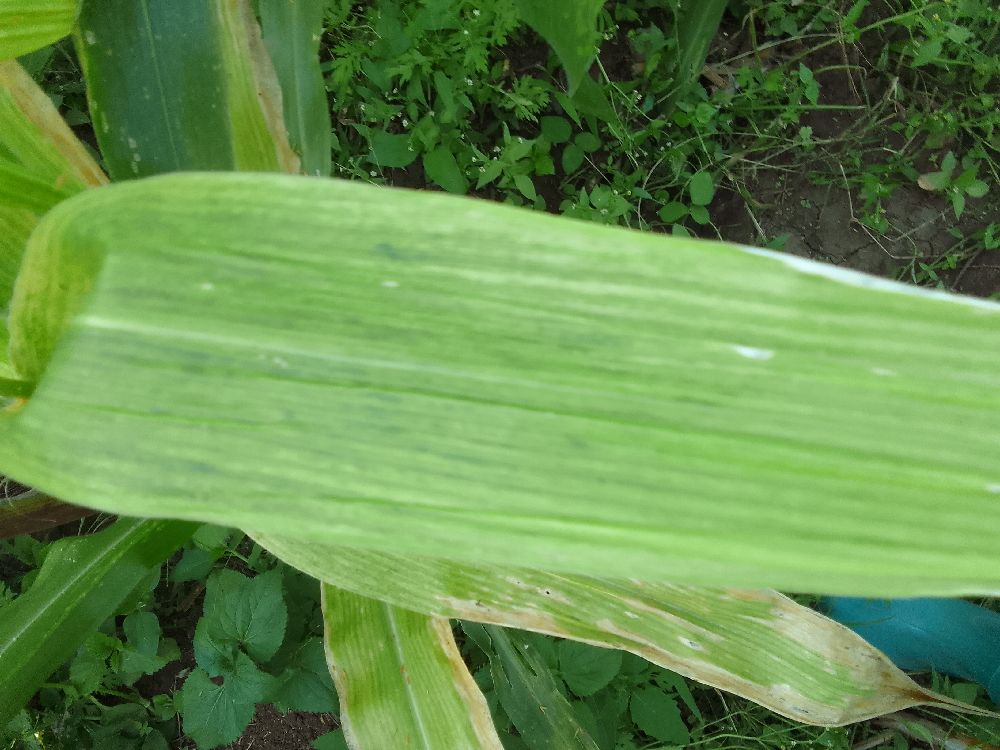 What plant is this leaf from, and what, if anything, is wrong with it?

maize, maize lethal necrosis
